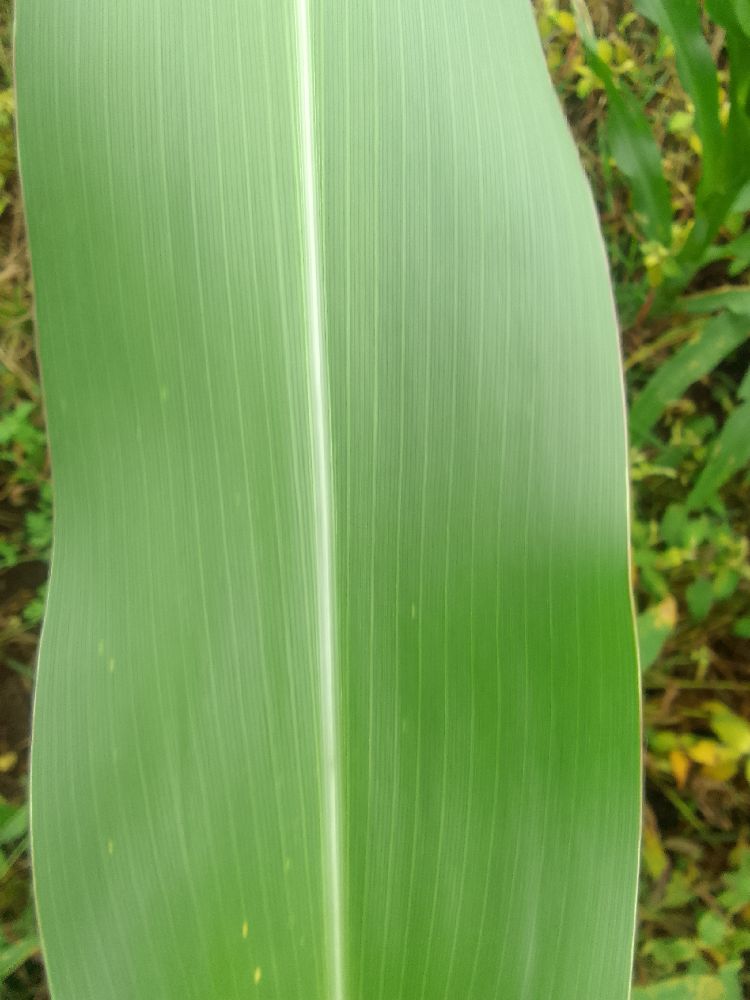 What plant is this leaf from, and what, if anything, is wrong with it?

maize, healthy
